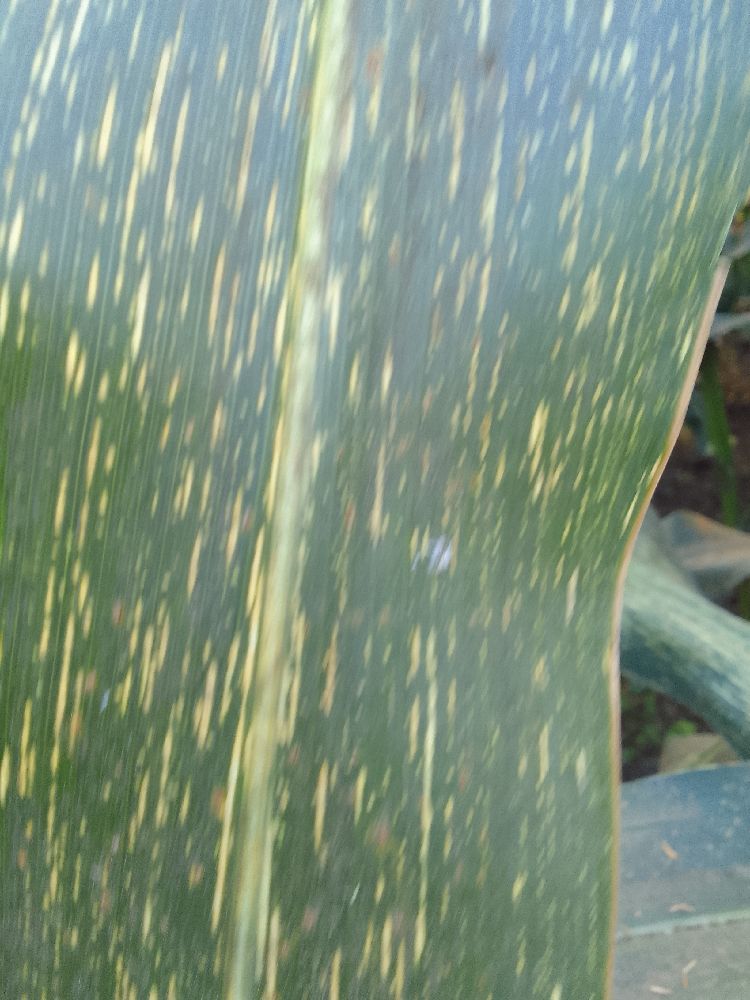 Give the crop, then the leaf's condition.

maize, maize streak virus
